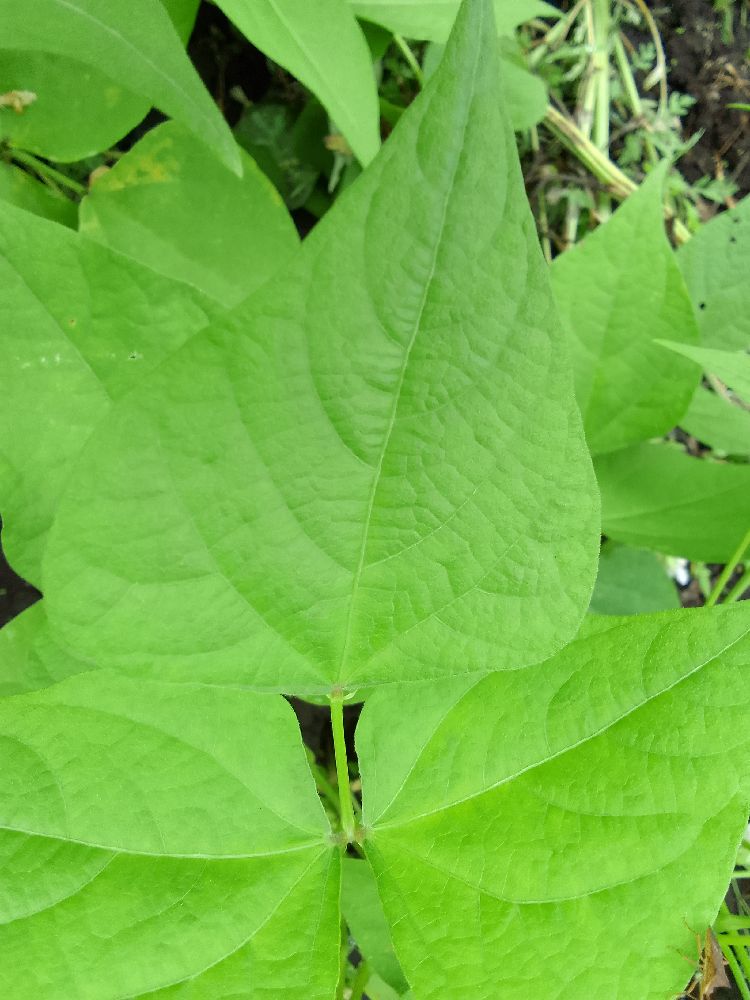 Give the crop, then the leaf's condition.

common bean, healthy
